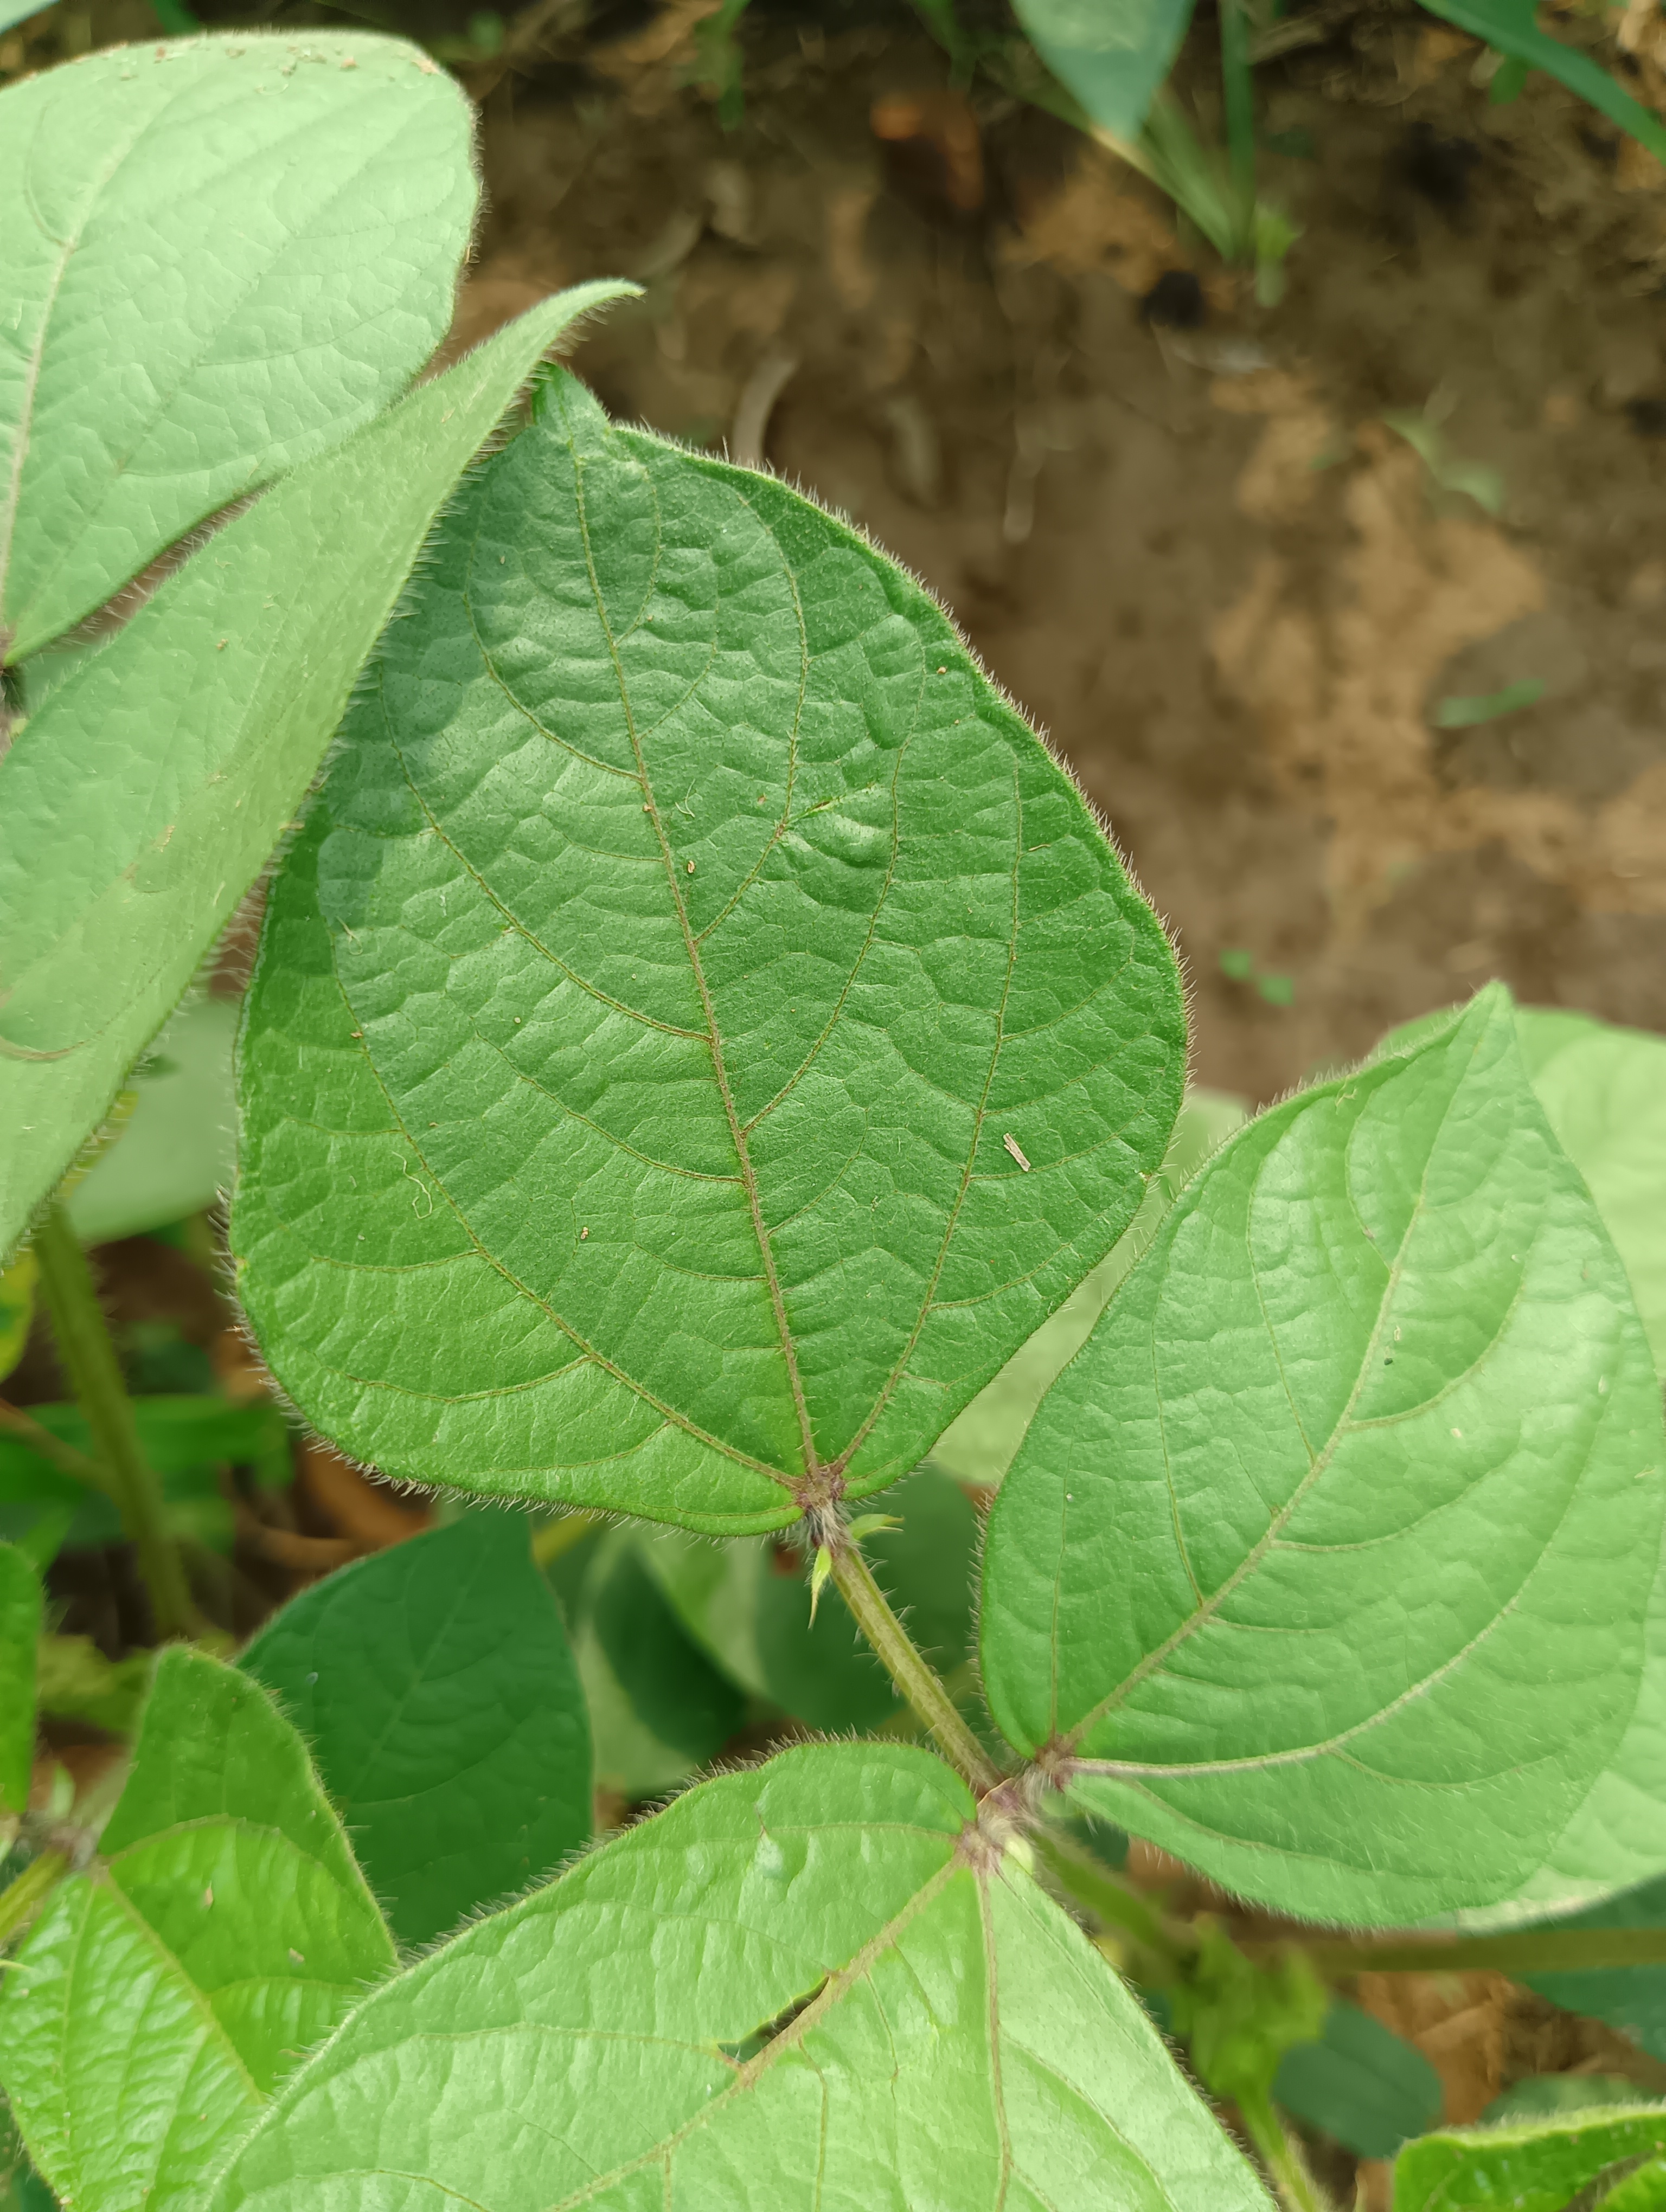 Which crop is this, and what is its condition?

mungbean, healthy
